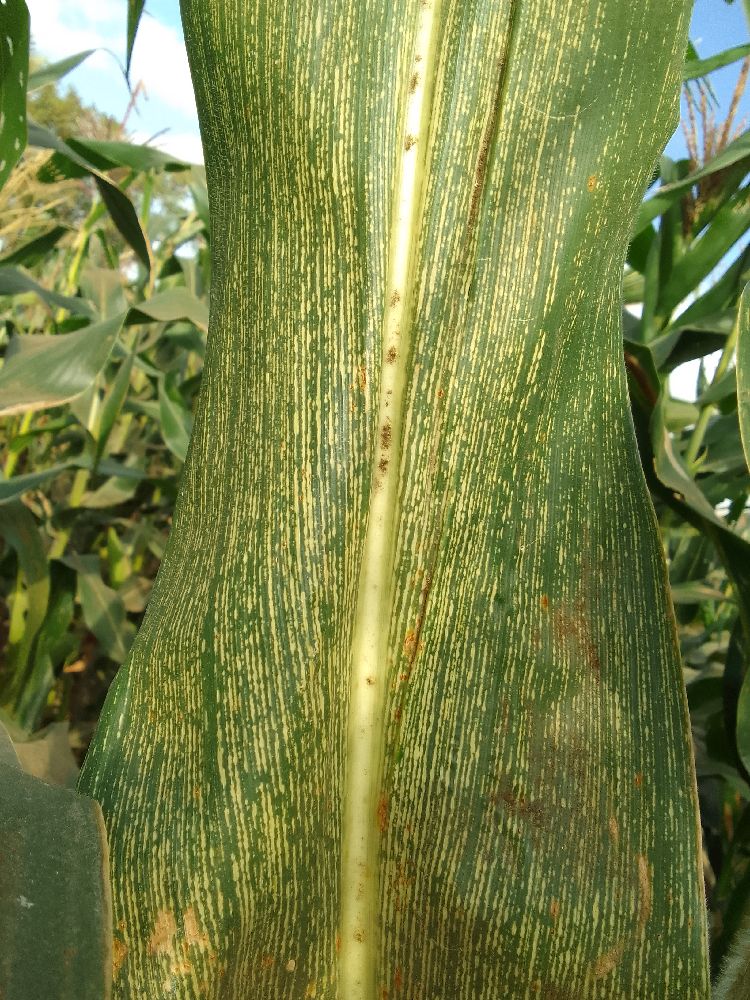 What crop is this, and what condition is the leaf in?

maize, maize streak virus
